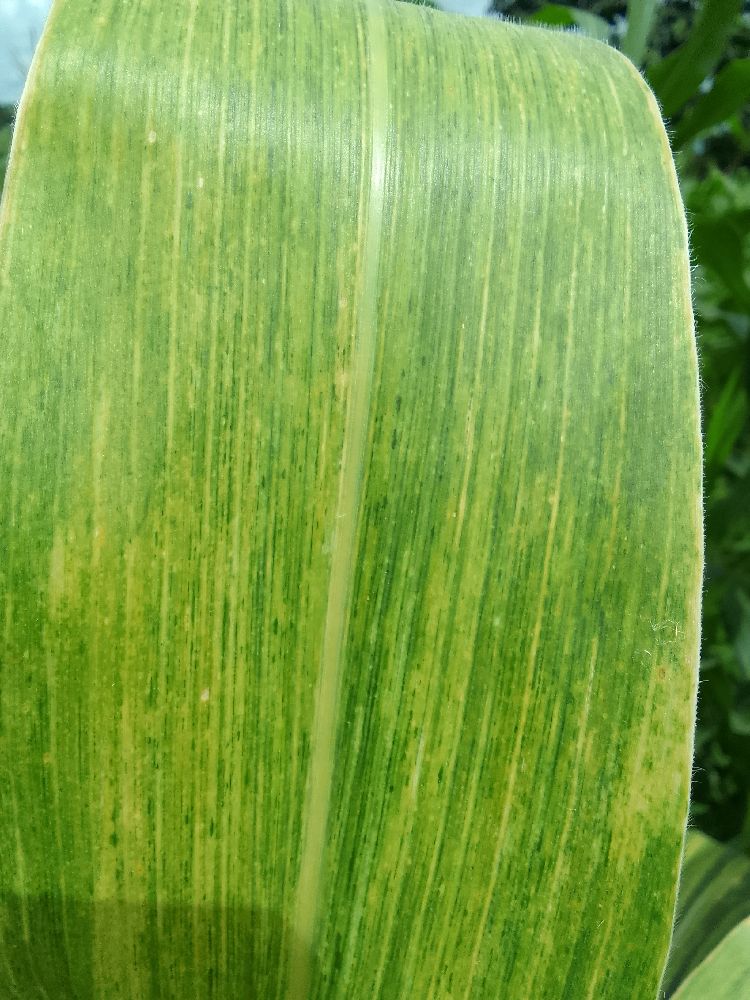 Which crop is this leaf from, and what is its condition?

maize, maize lethal necrosis
